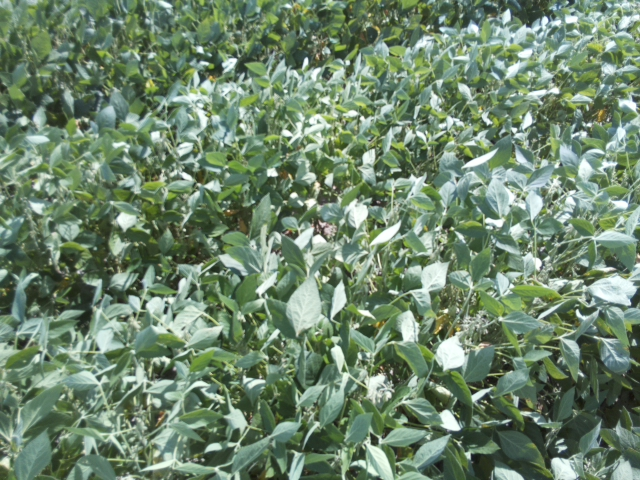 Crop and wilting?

soybean, slight leaflet or petiole turgor loss in upper canopy
